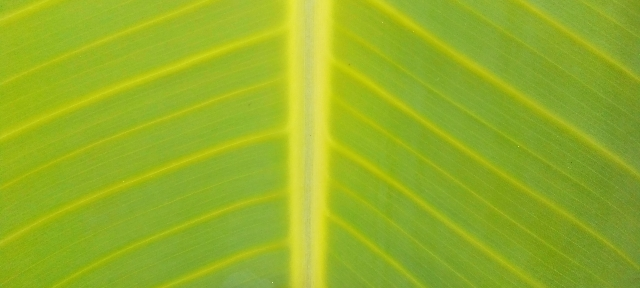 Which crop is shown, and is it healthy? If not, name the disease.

banana, healthy
